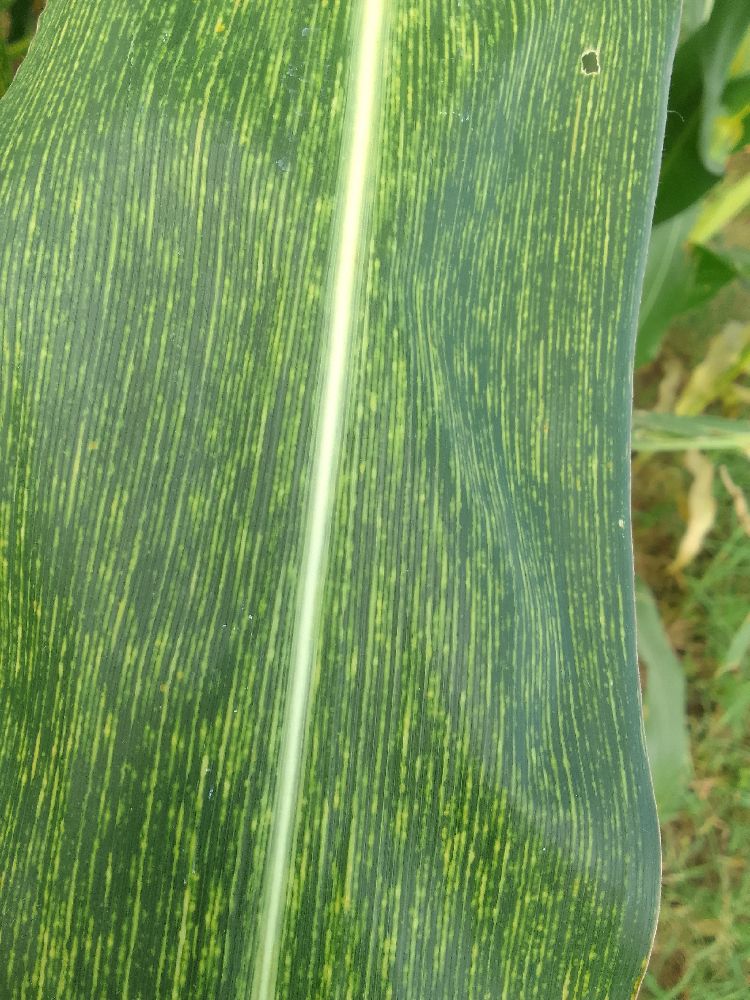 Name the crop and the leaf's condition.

maize, maize streak virus
